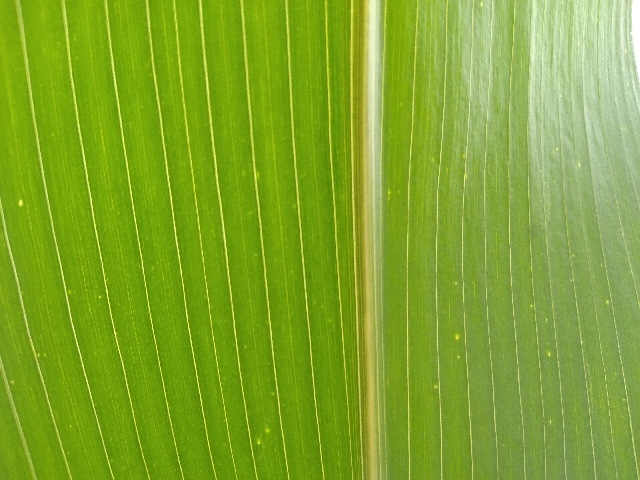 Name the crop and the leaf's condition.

maize, healthy
